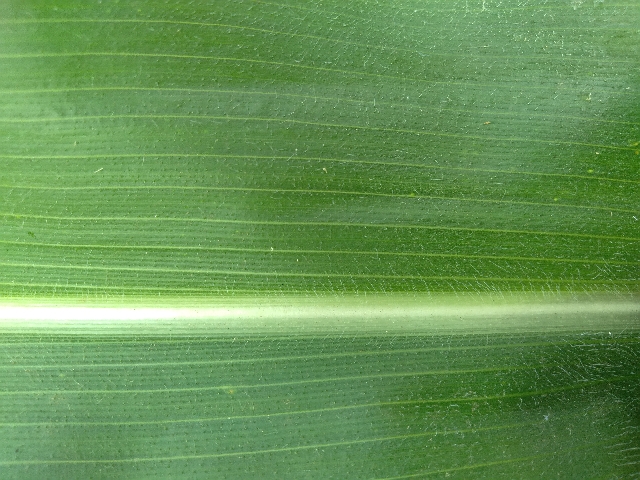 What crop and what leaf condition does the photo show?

maize, healthy
